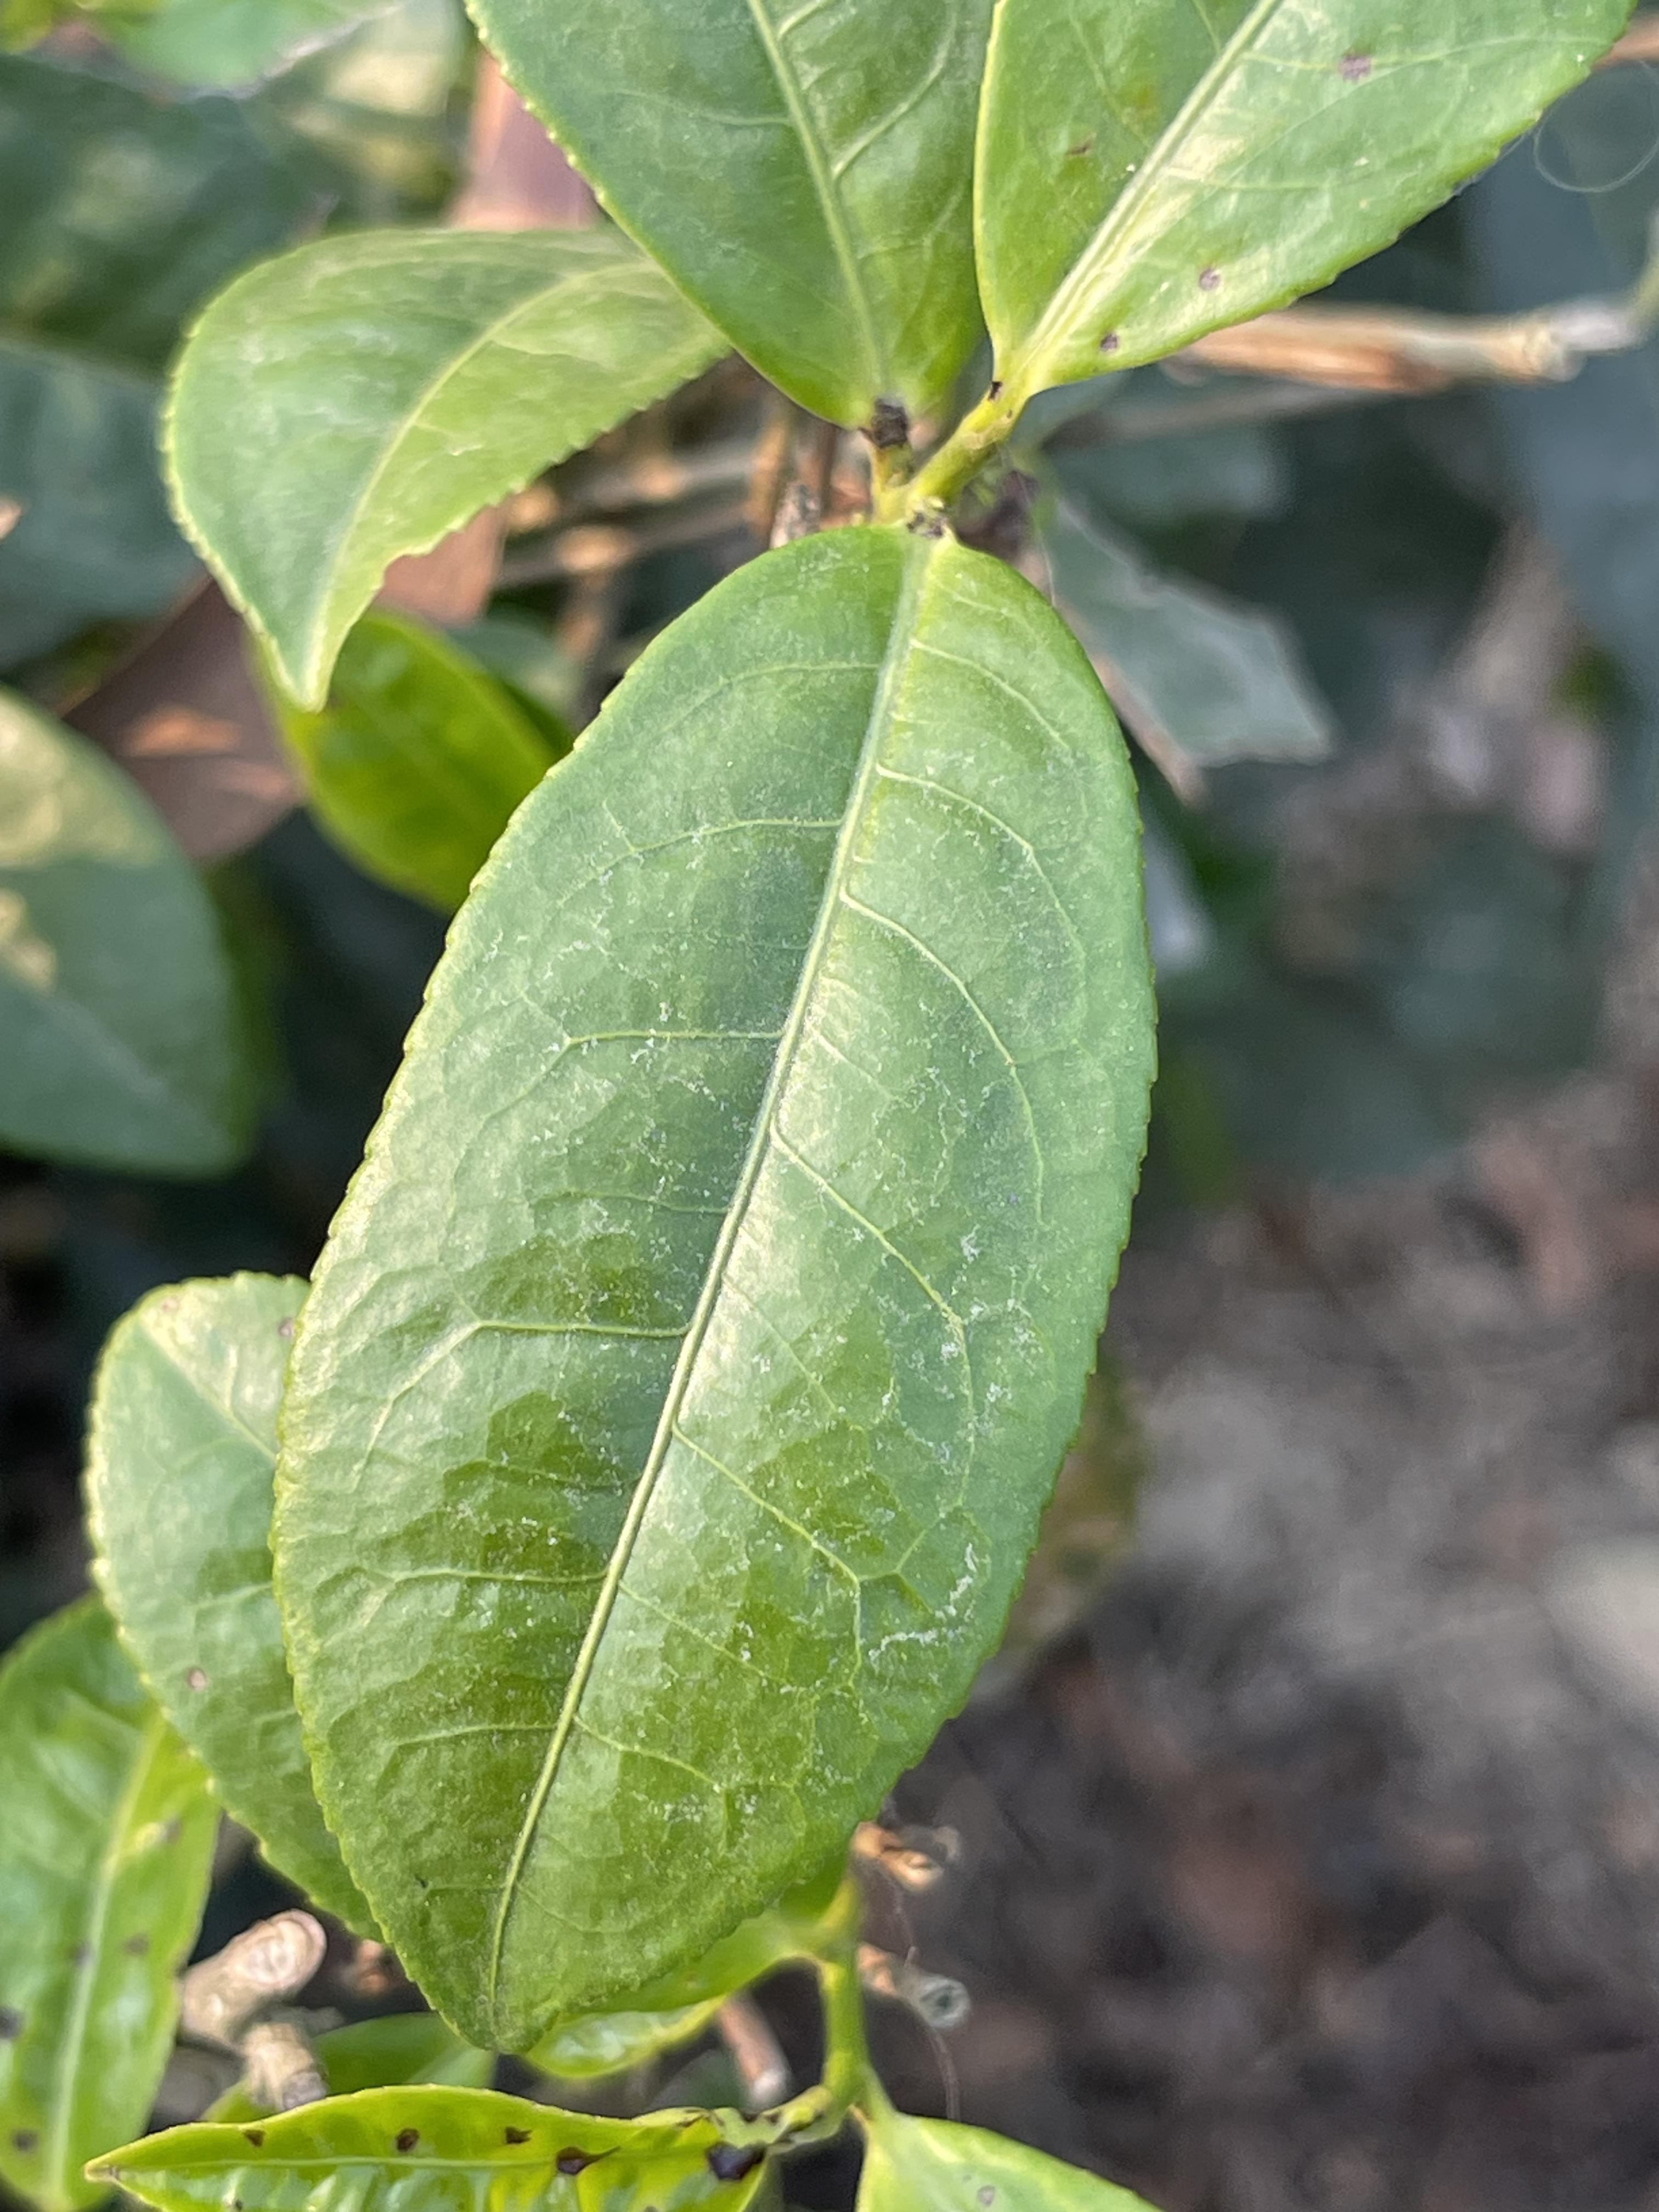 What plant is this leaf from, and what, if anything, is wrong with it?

tea, healthy leaf
